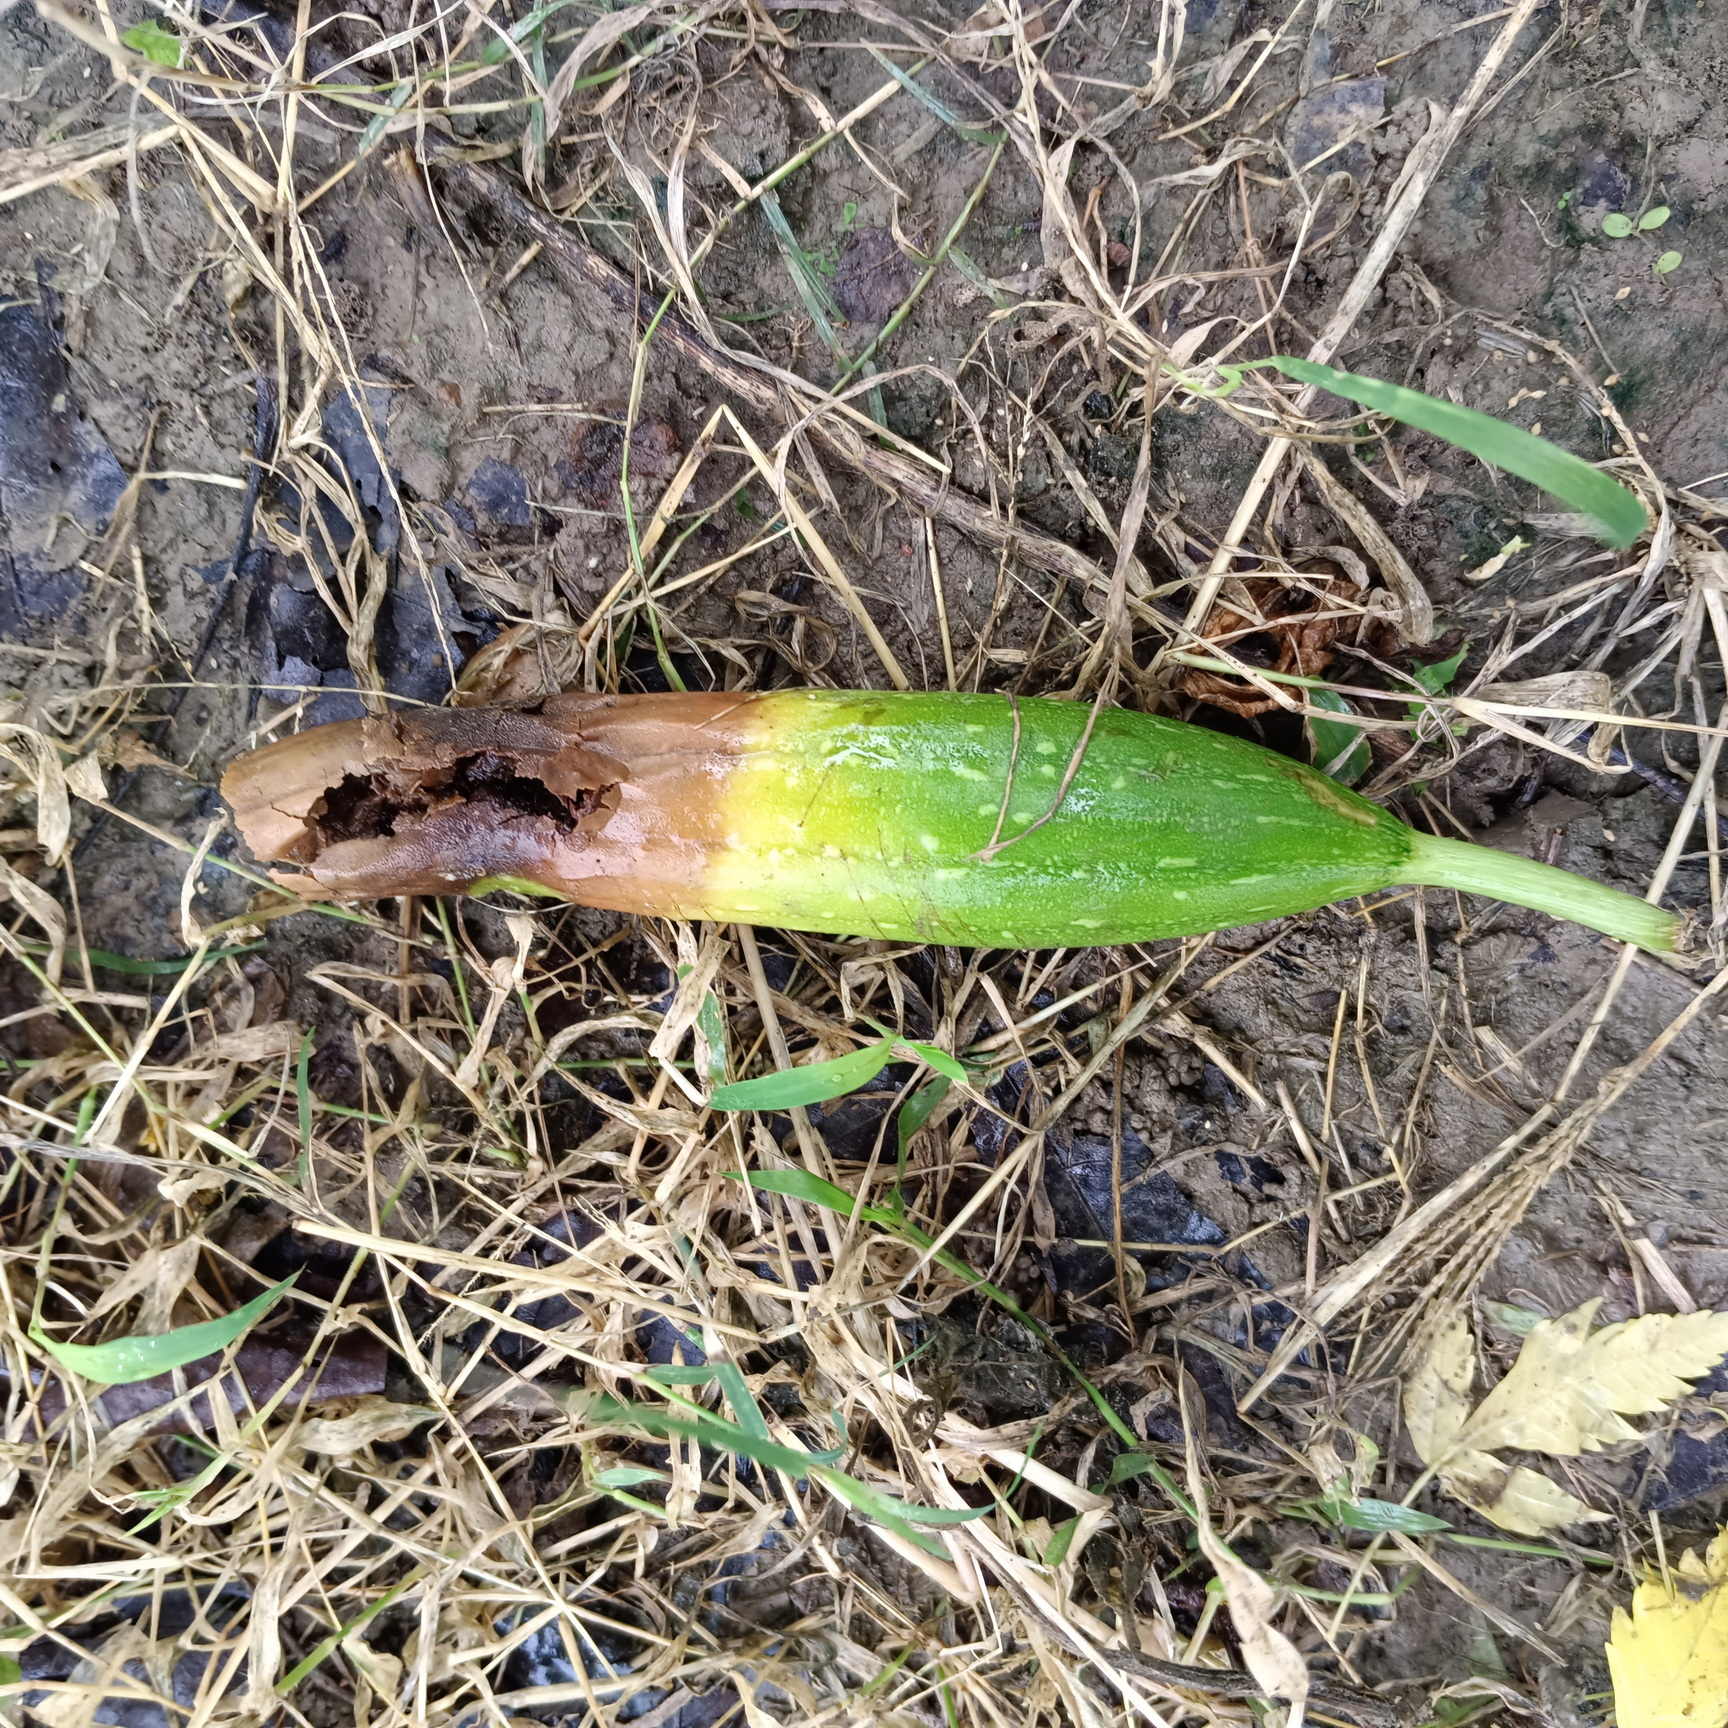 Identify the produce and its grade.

luffa, faulty
